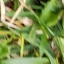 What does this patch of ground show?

grass
